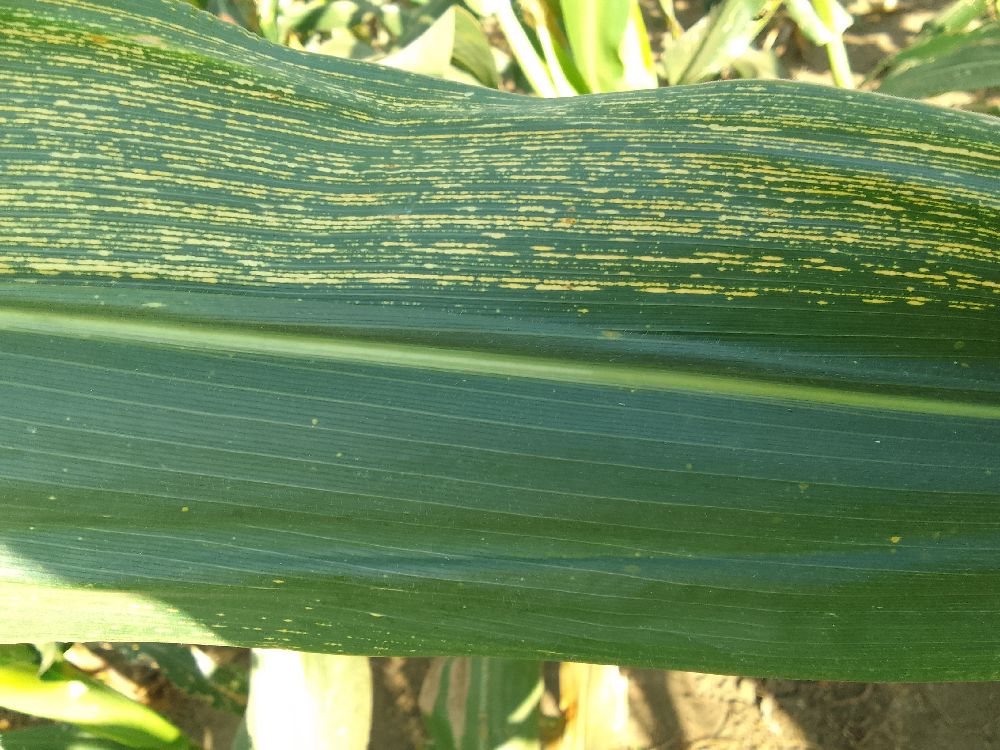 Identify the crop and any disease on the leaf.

maize, maize streak virus
